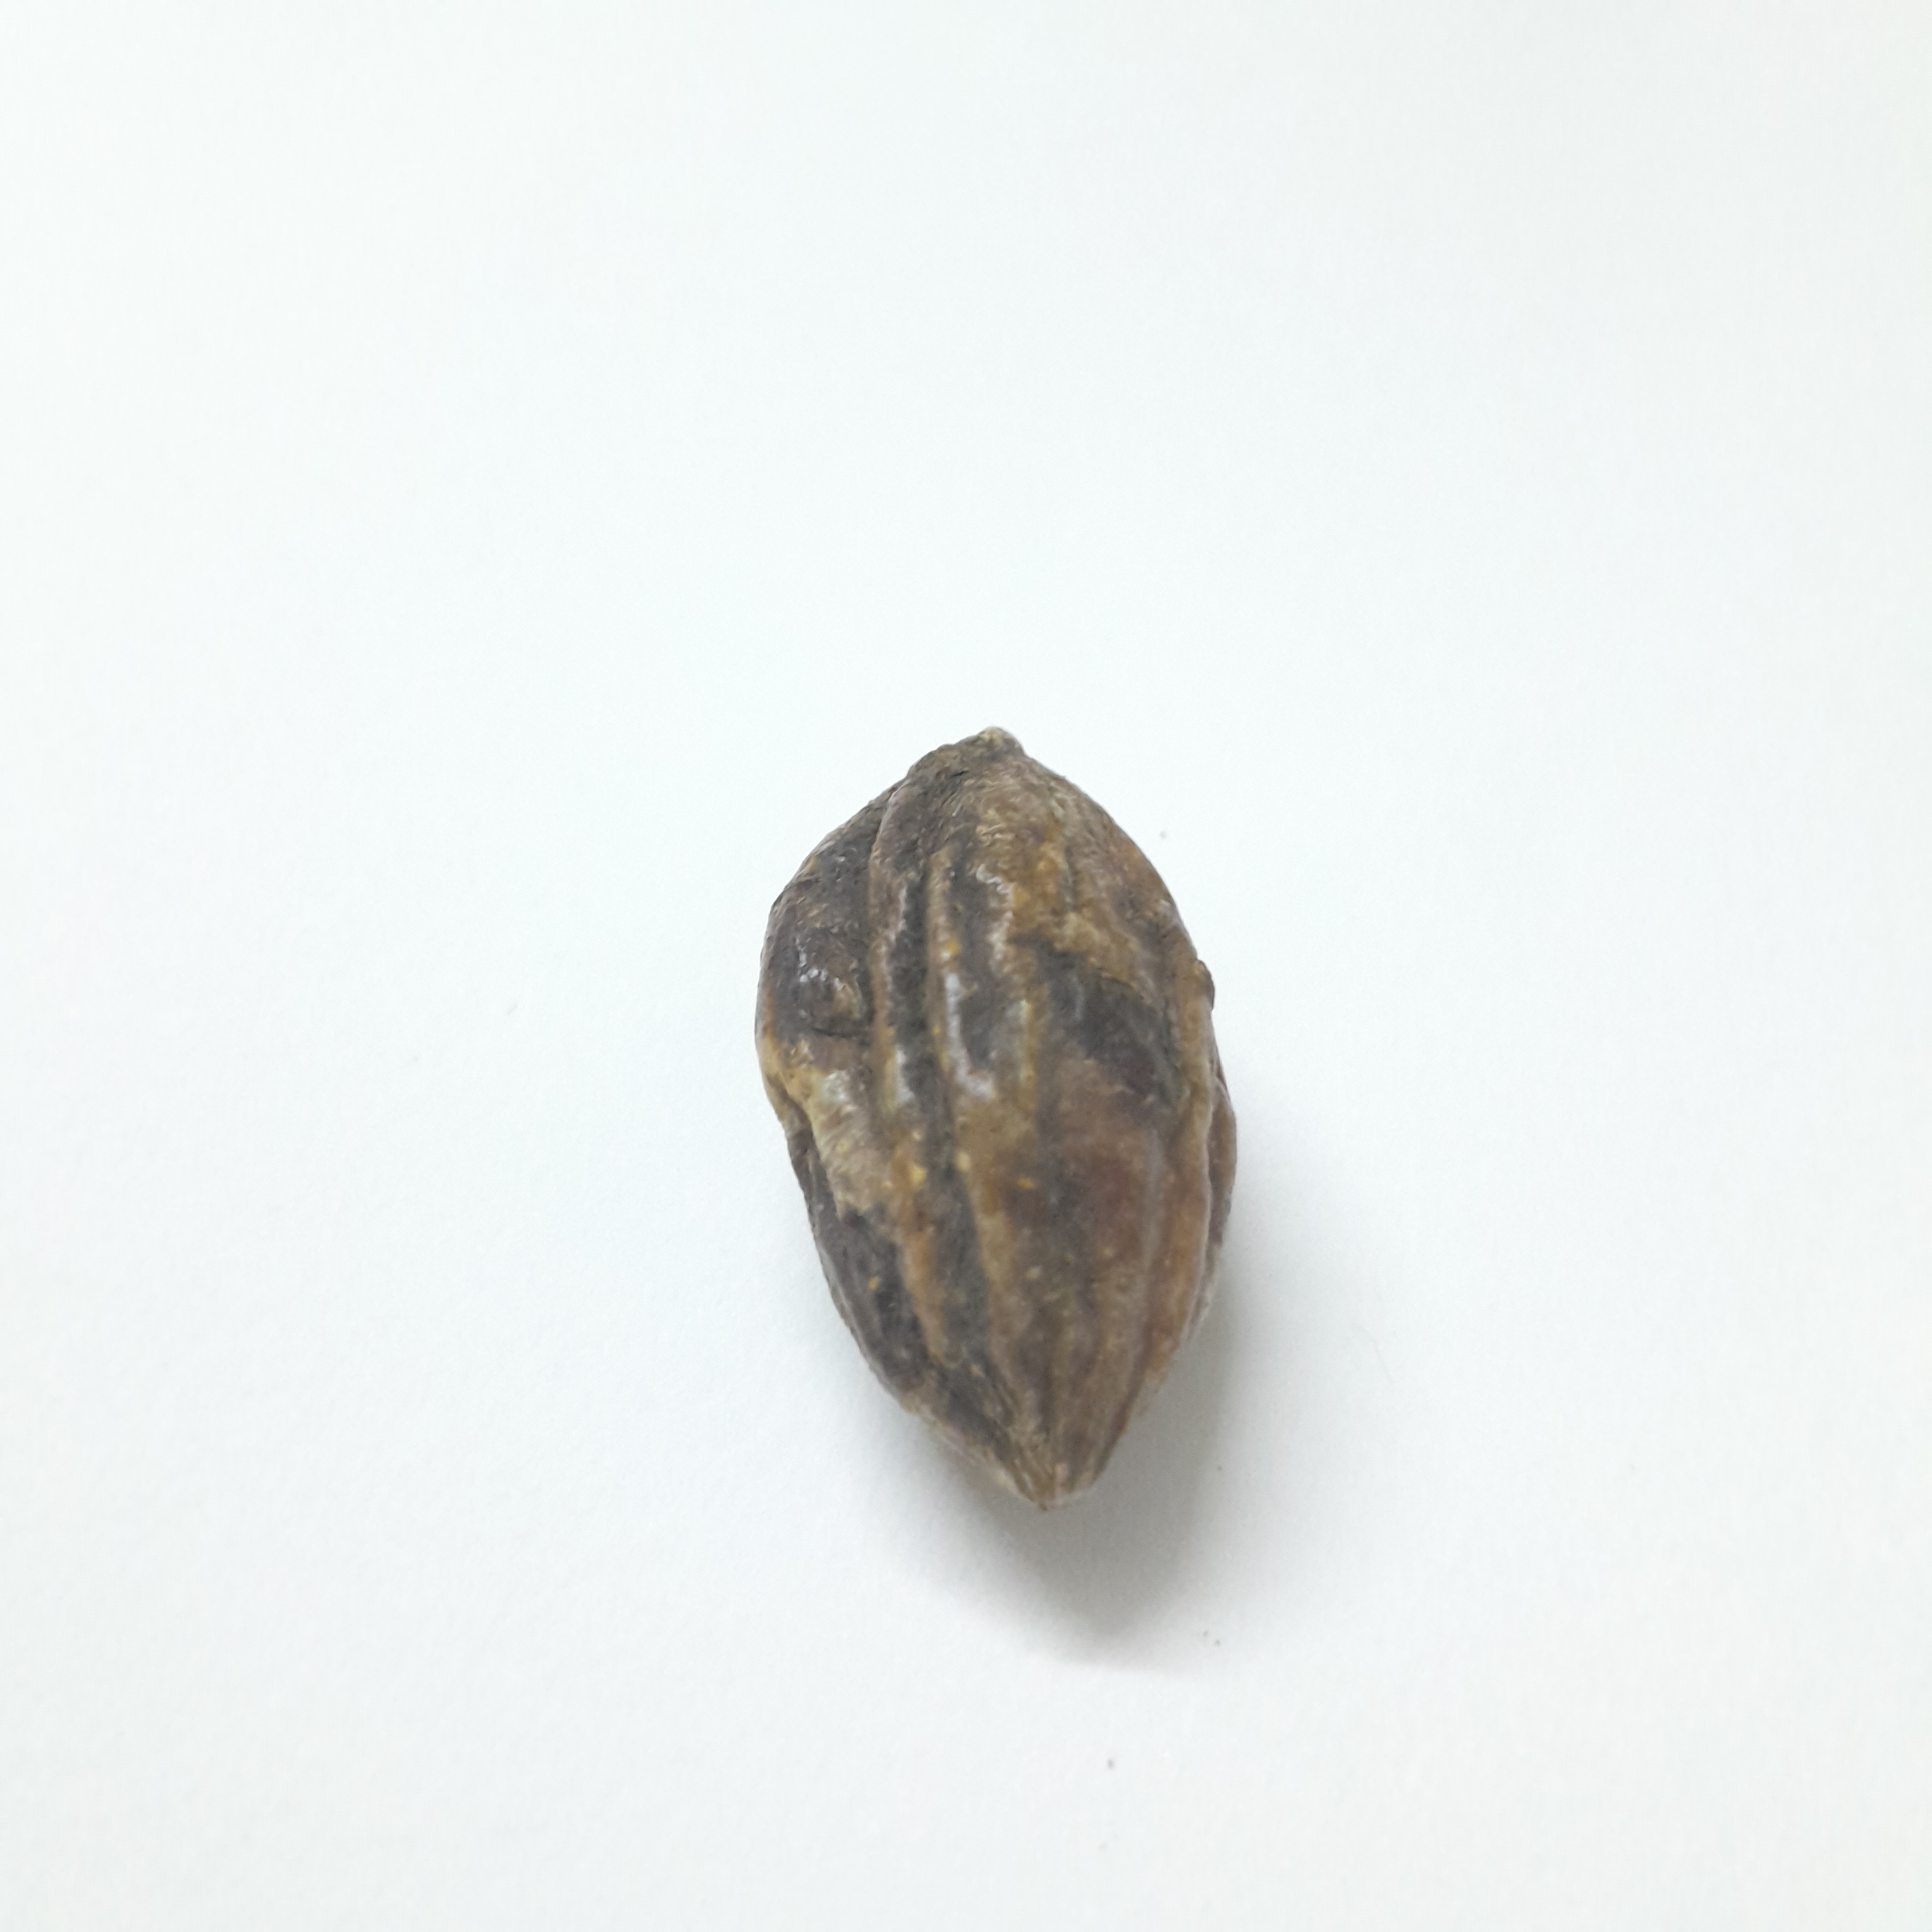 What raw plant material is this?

hirdaa
